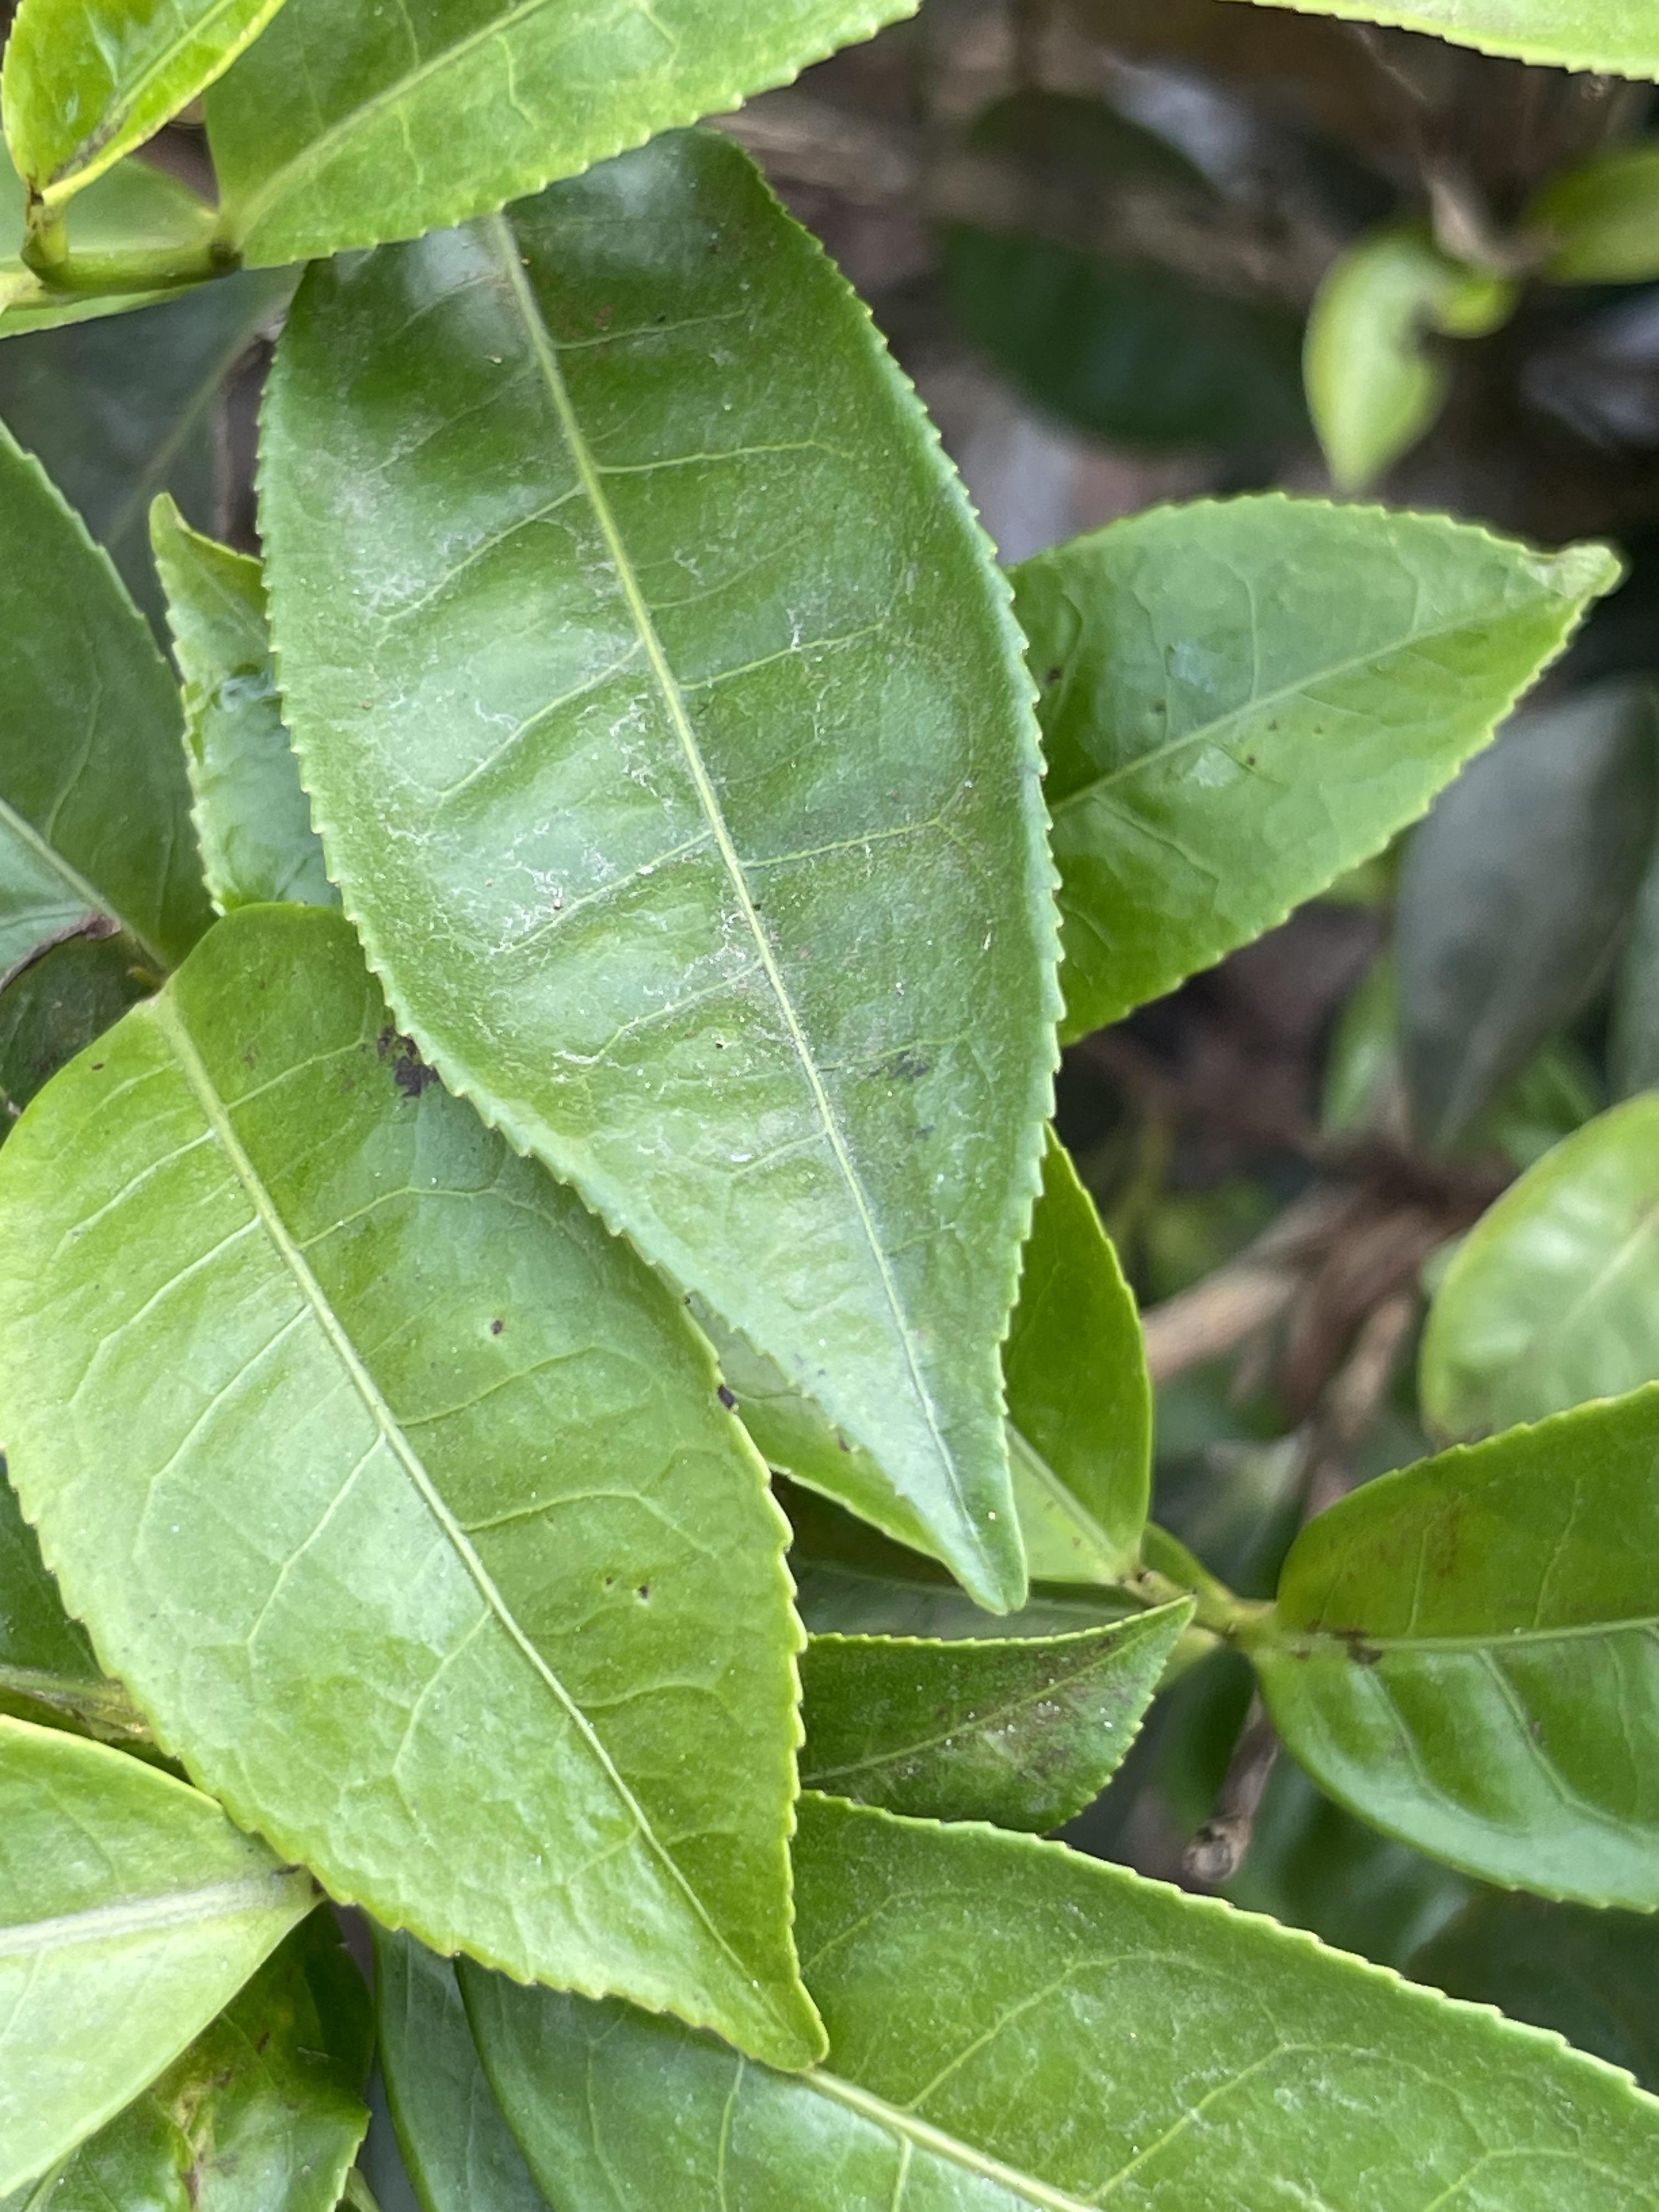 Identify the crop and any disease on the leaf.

tea, healthy leaf
